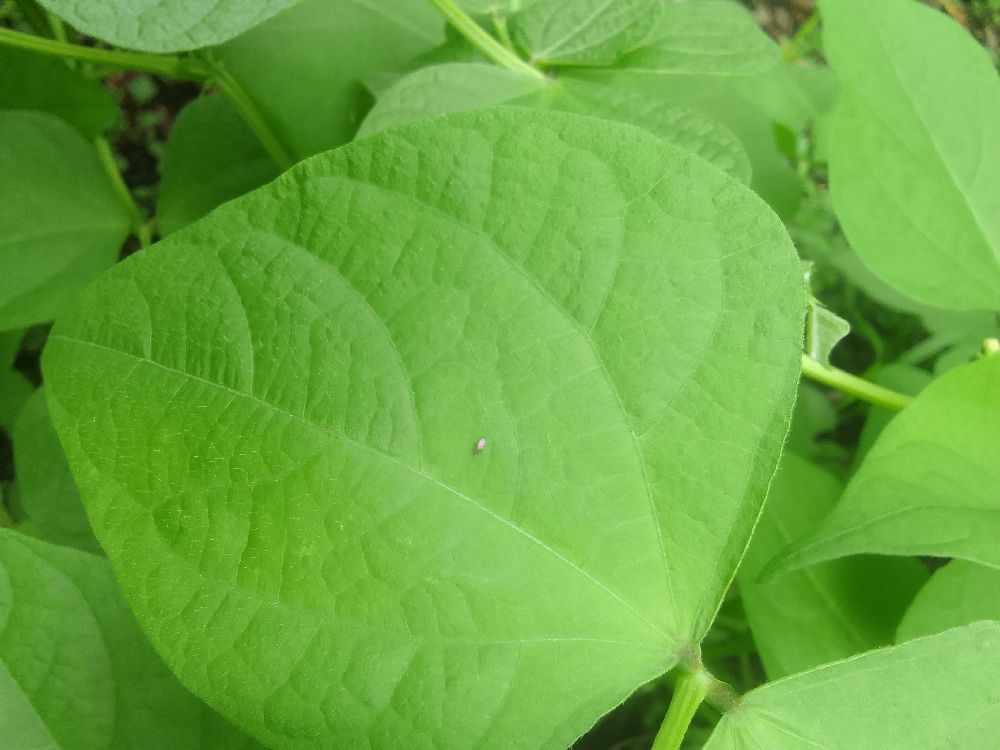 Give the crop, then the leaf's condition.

common bean, healthy
